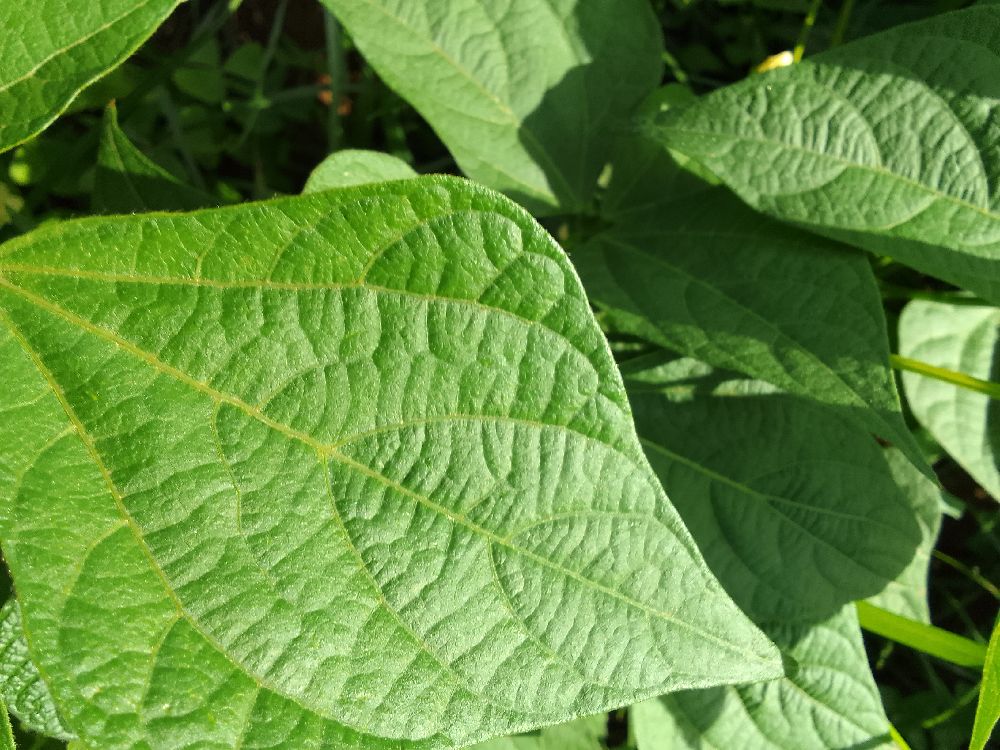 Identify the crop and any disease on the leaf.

common bean, healthy
